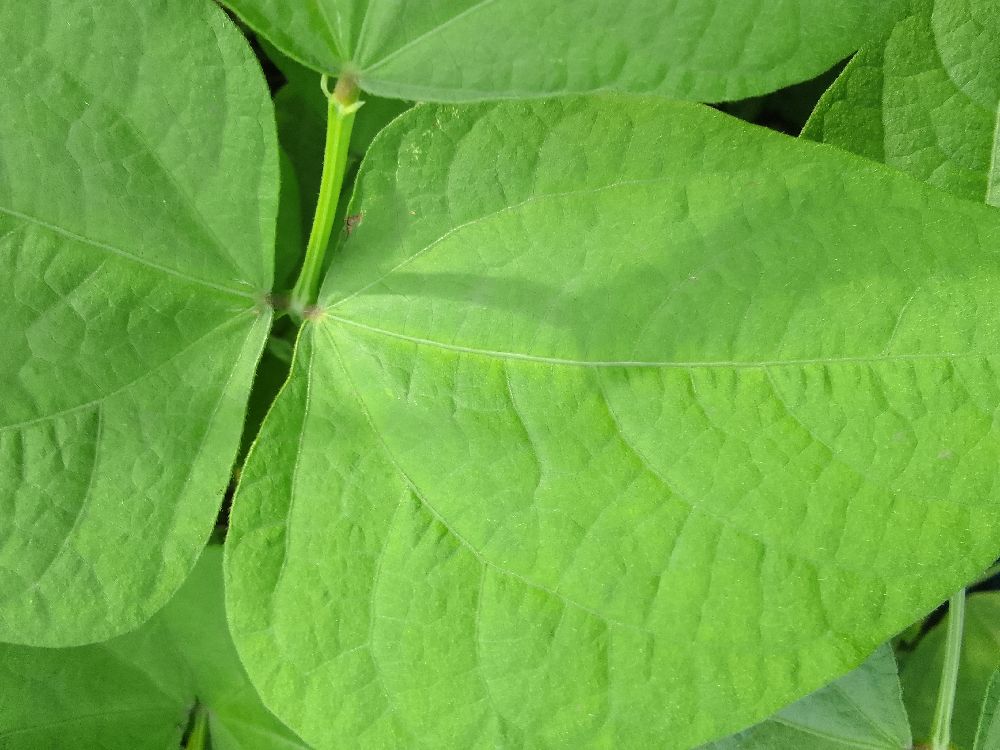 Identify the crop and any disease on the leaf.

common bean, healthy
